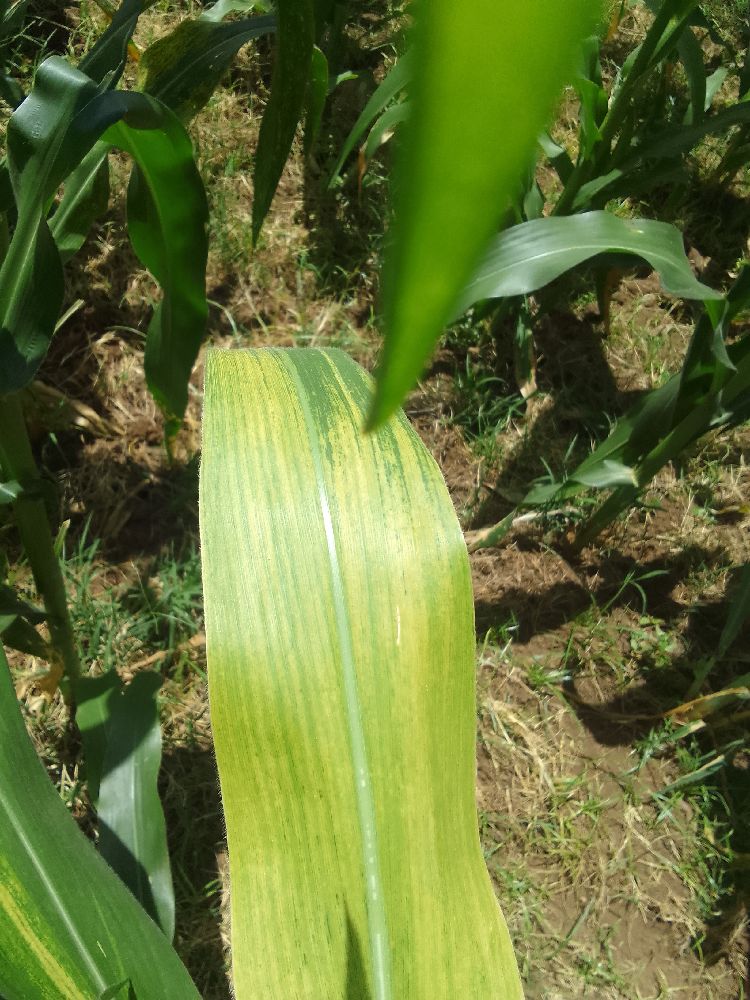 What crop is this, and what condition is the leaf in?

maize, maize lethal necrosis
